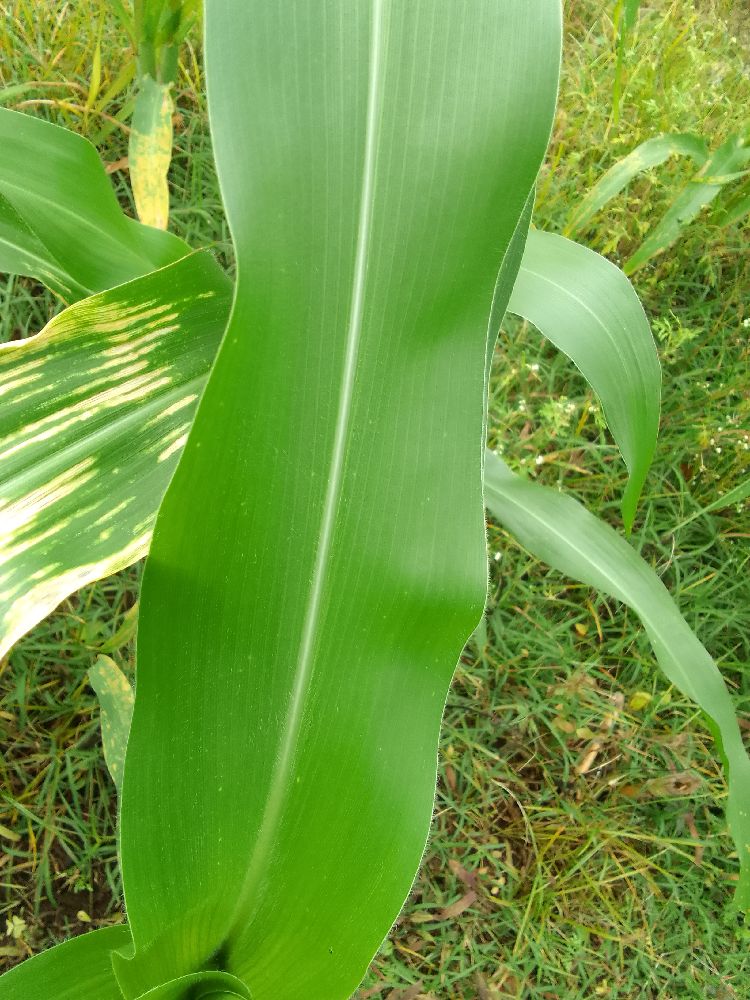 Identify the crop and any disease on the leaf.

maize, healthy
